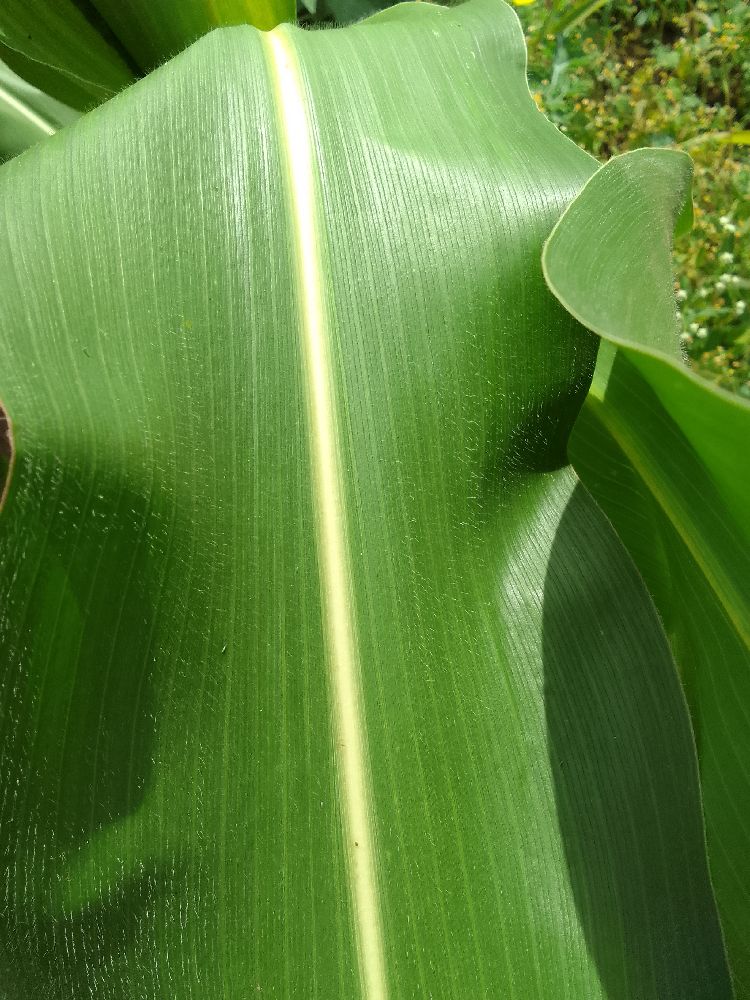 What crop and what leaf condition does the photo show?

maize, healthy
